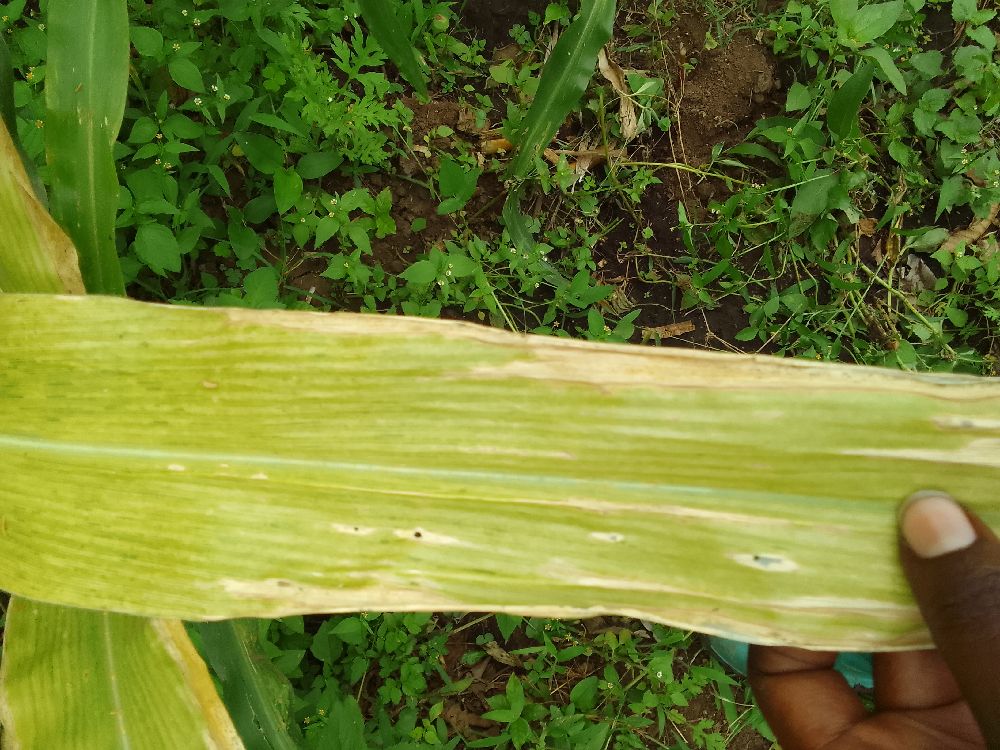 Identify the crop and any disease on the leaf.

maize, maize lethal necrosis
